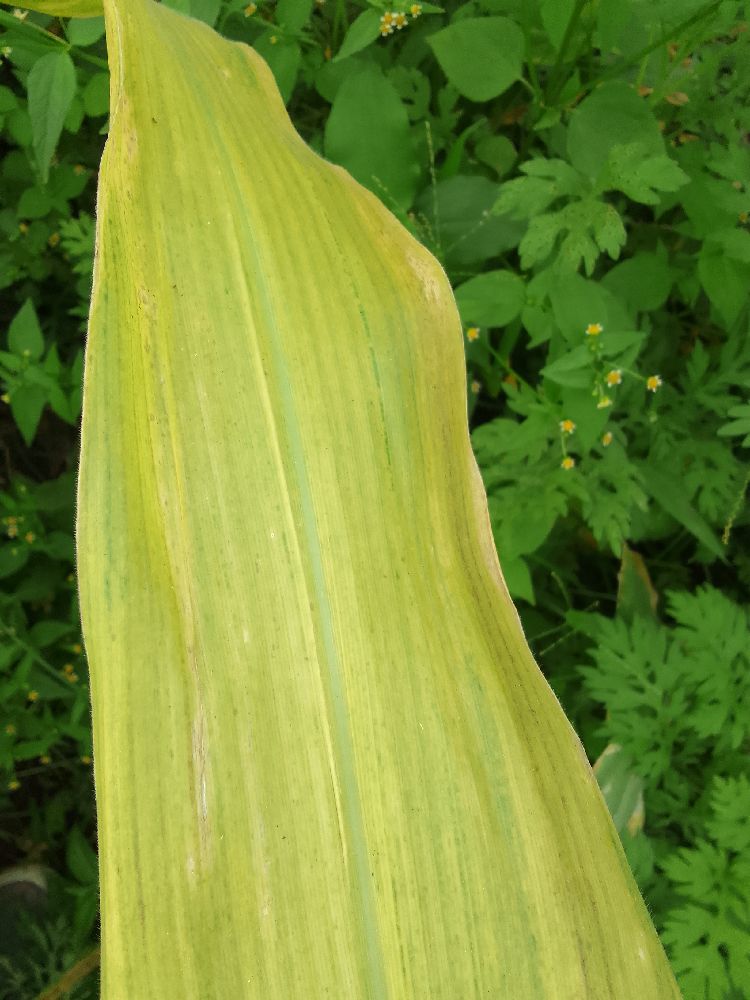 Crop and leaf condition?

maize, maize lethal necrosis
